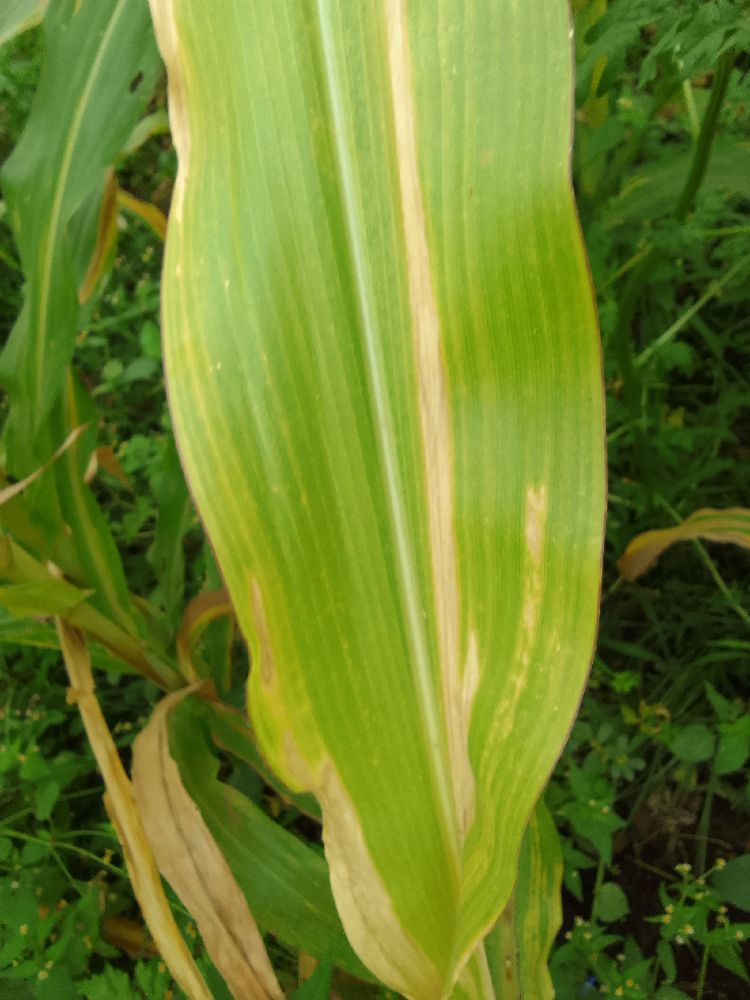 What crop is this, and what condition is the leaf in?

maize, maize lethal necrosis
